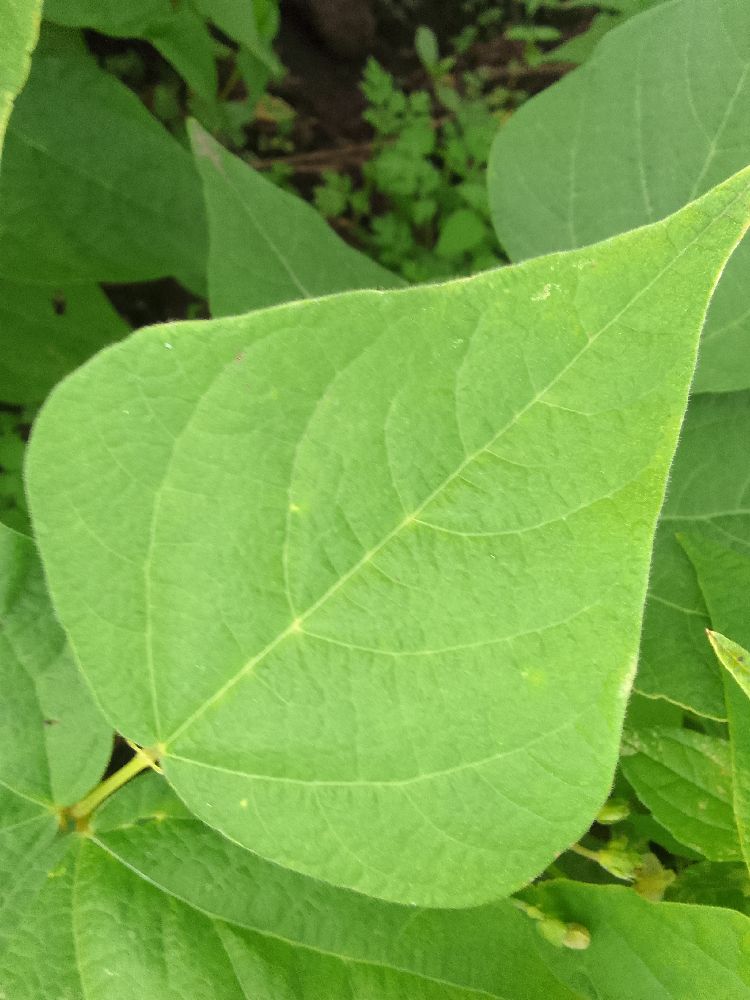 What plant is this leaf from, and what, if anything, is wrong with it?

common bean, healthy
